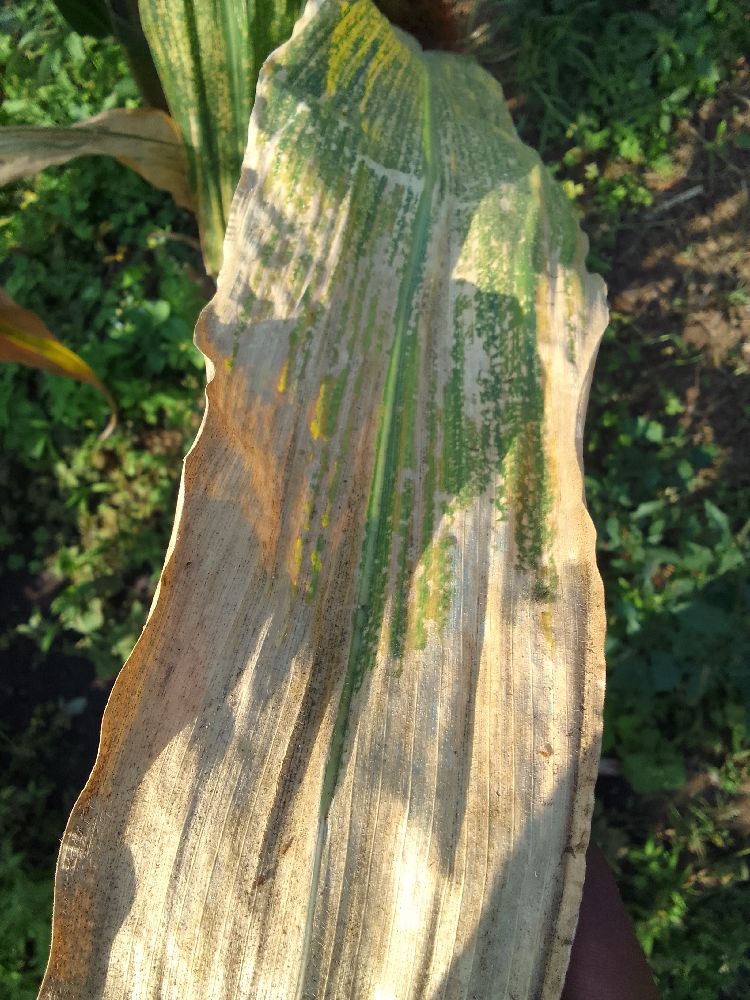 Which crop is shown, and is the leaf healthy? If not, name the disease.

maize, maize lethal necrosis
